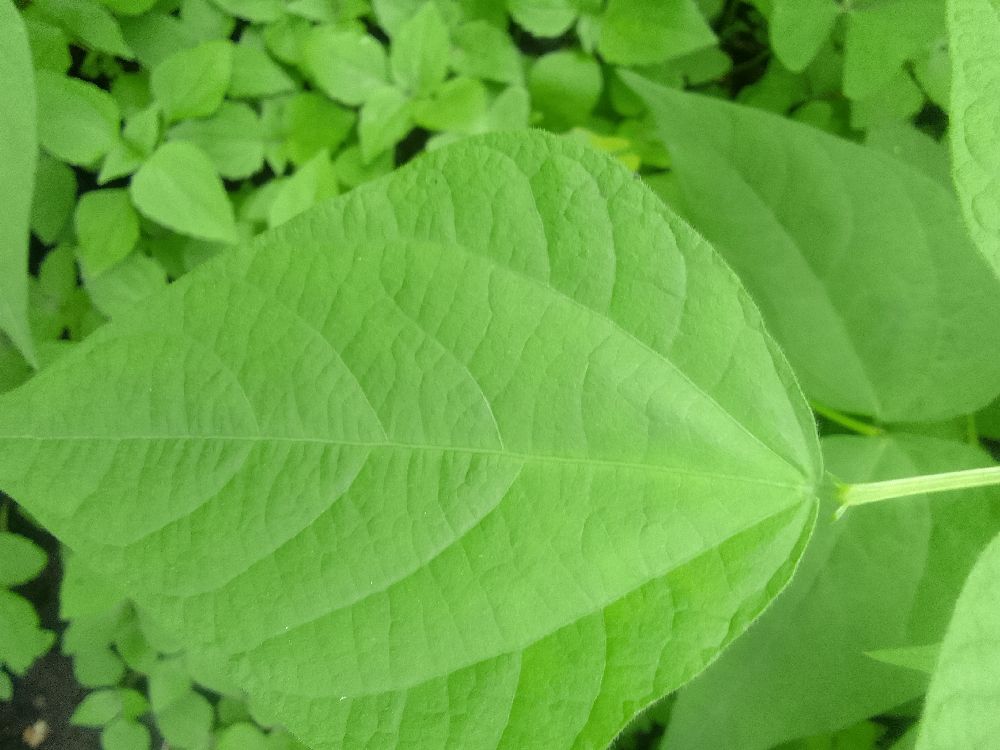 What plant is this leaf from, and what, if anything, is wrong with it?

common bean, healthy
